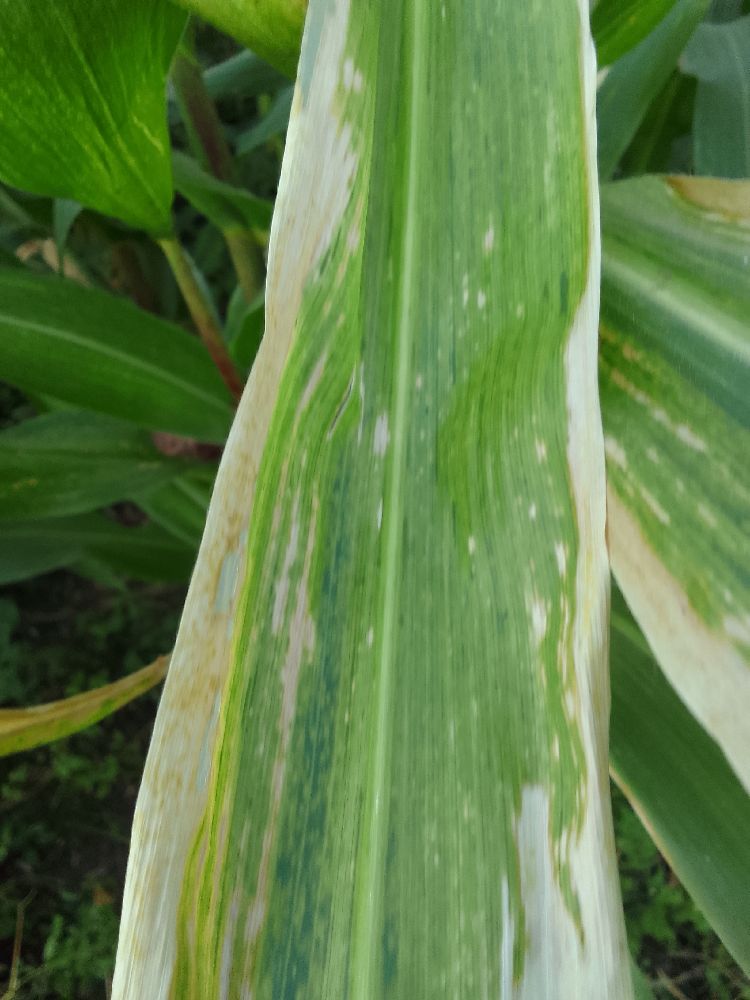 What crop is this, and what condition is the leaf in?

maize, maize lethal necrosis
